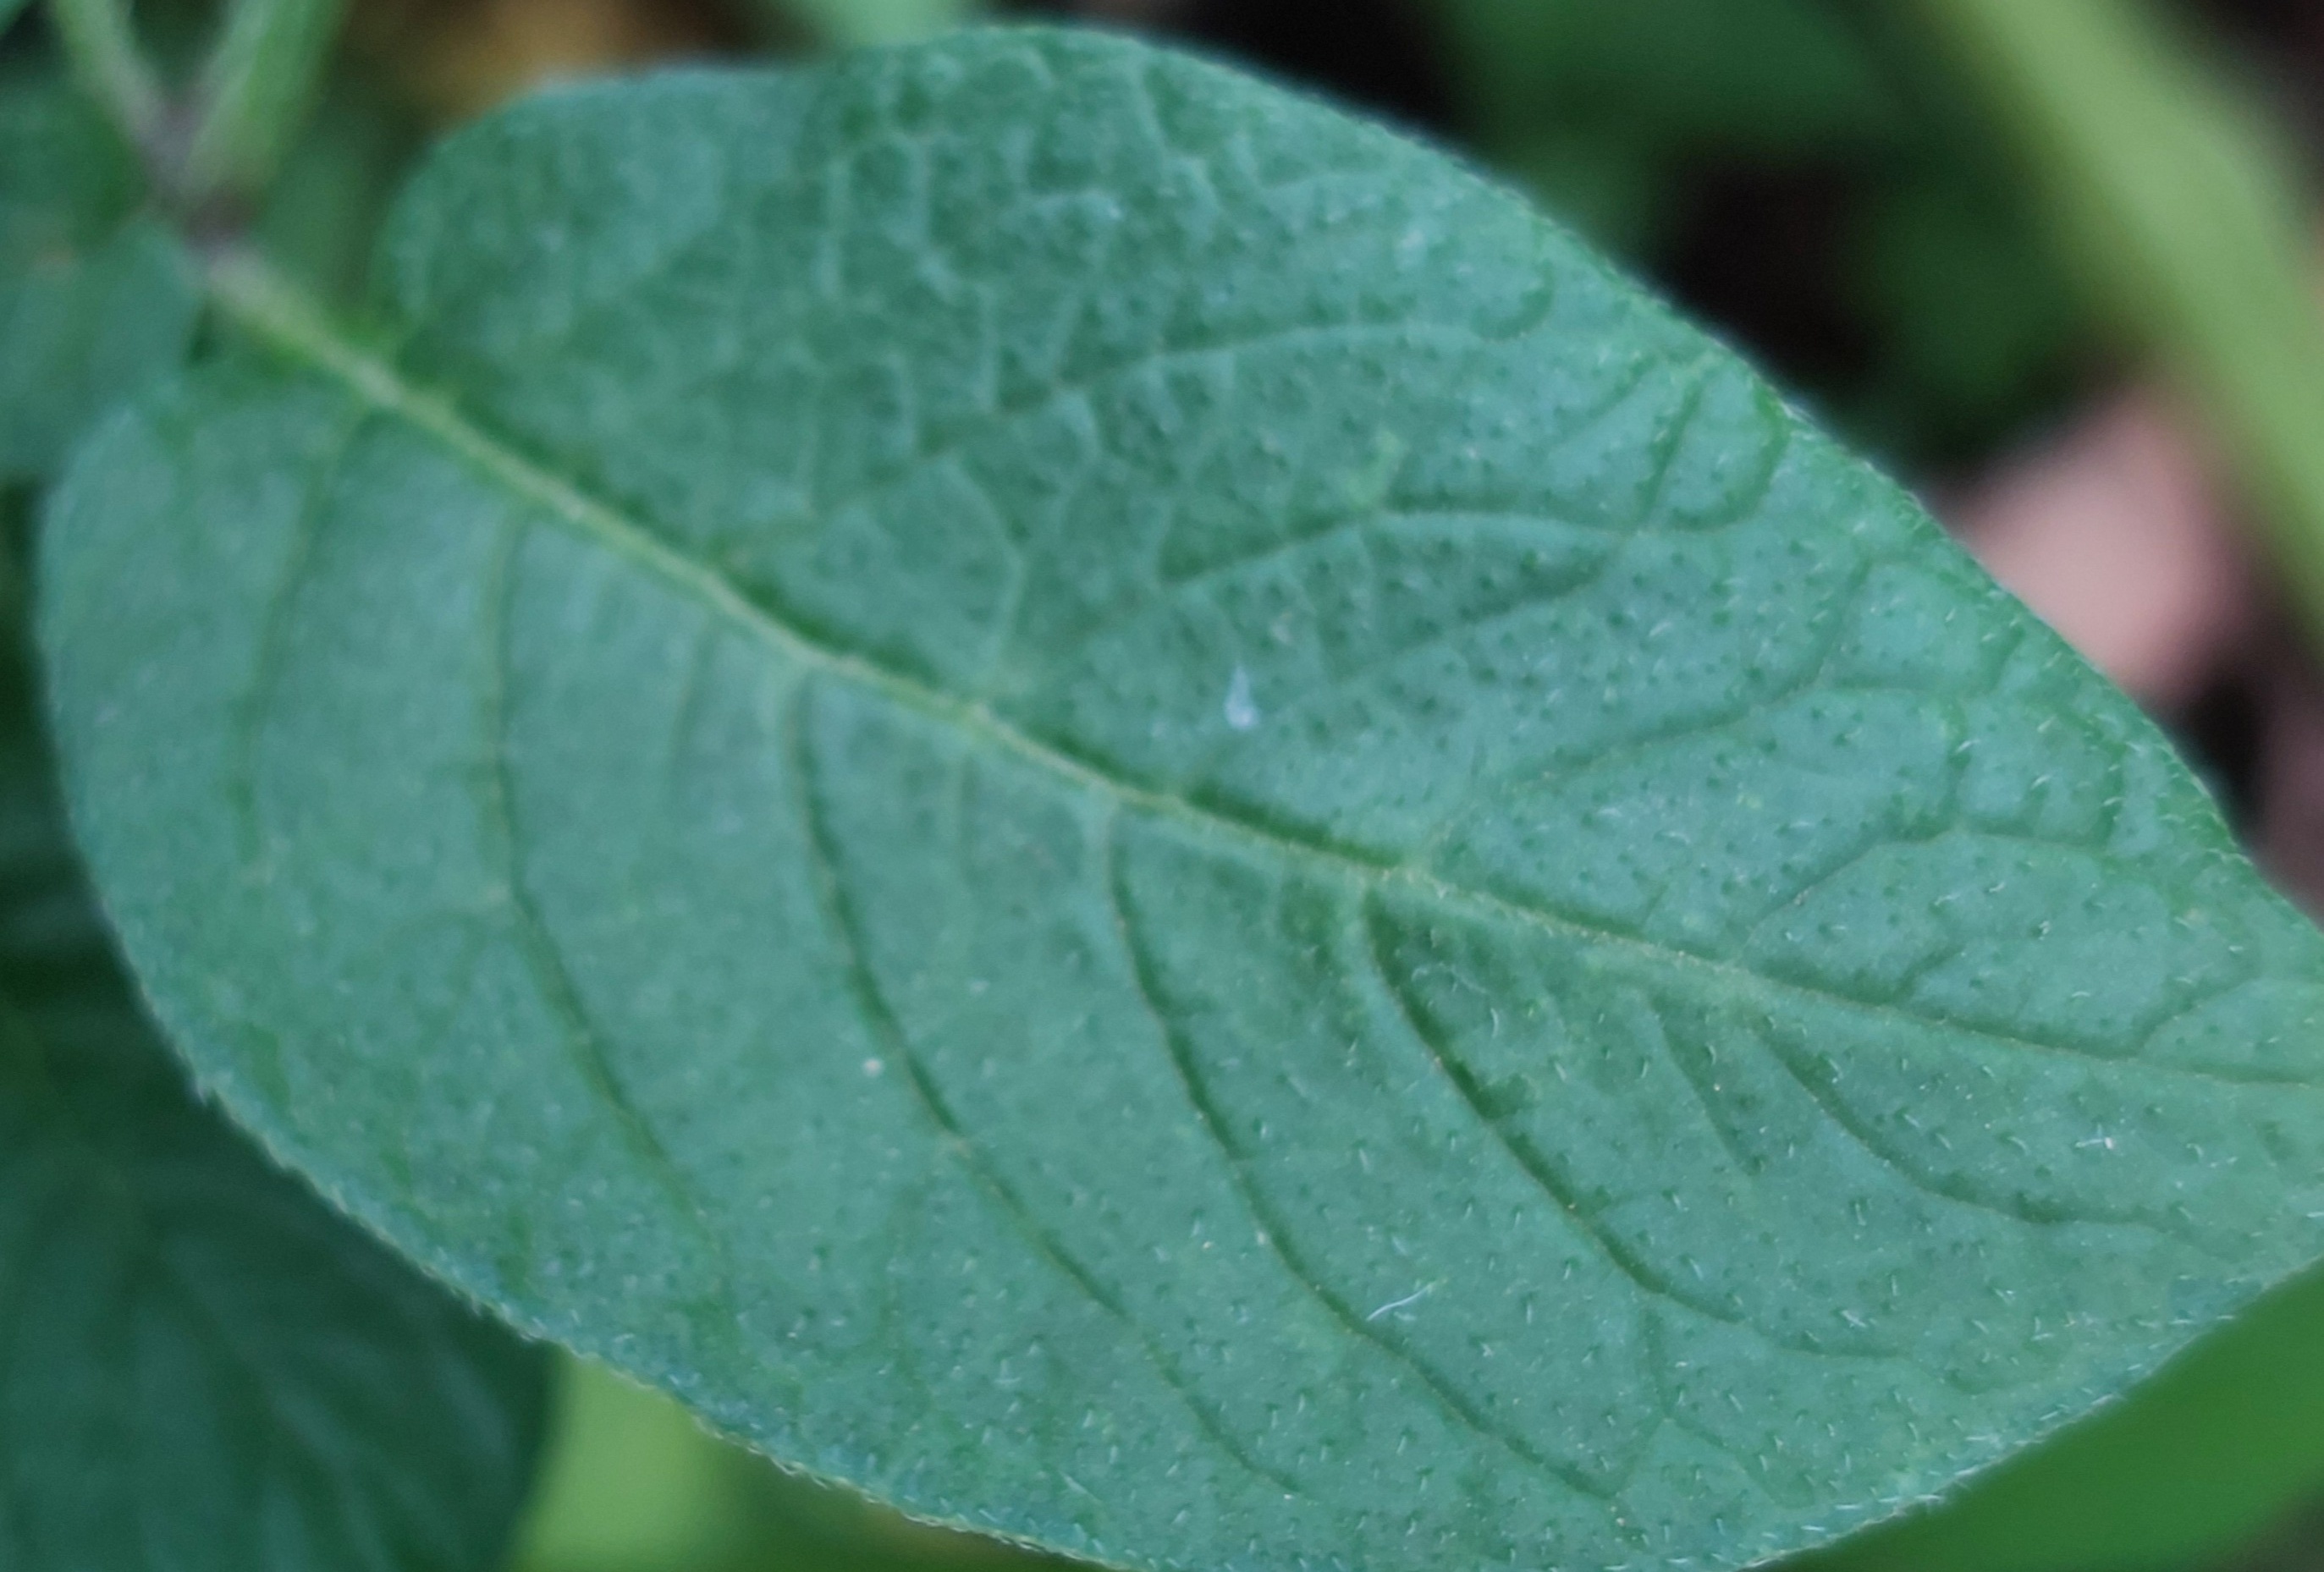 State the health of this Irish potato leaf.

healthy
